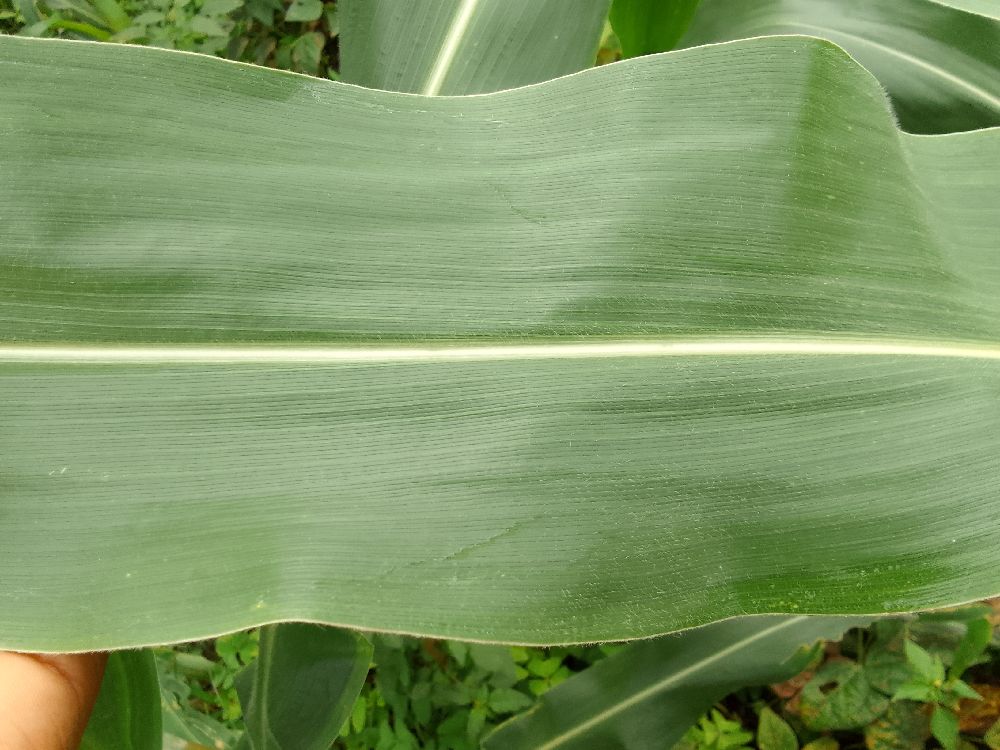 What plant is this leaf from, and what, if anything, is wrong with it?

maize, healthy
